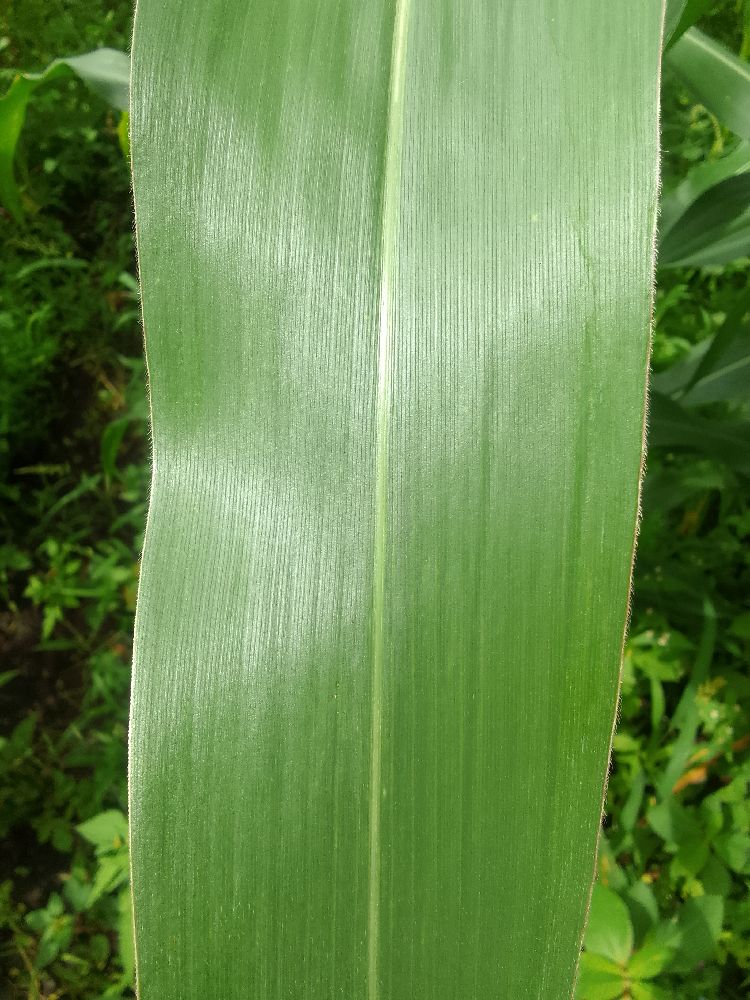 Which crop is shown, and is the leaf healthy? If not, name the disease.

maize, healthy
